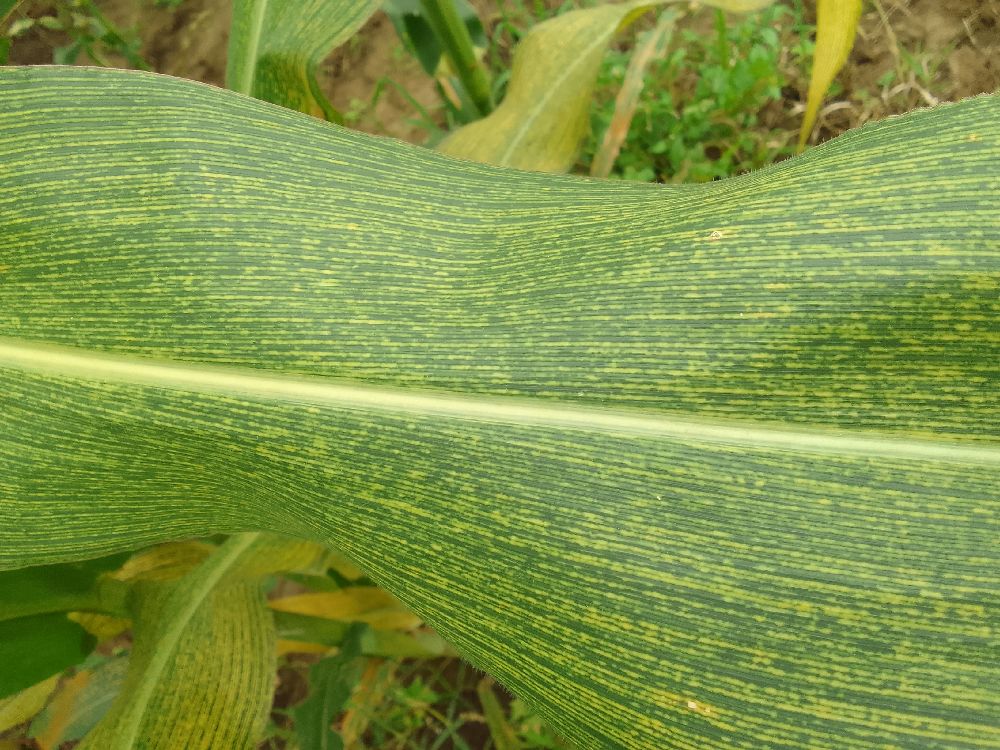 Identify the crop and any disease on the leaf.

maize, maize streak virus
